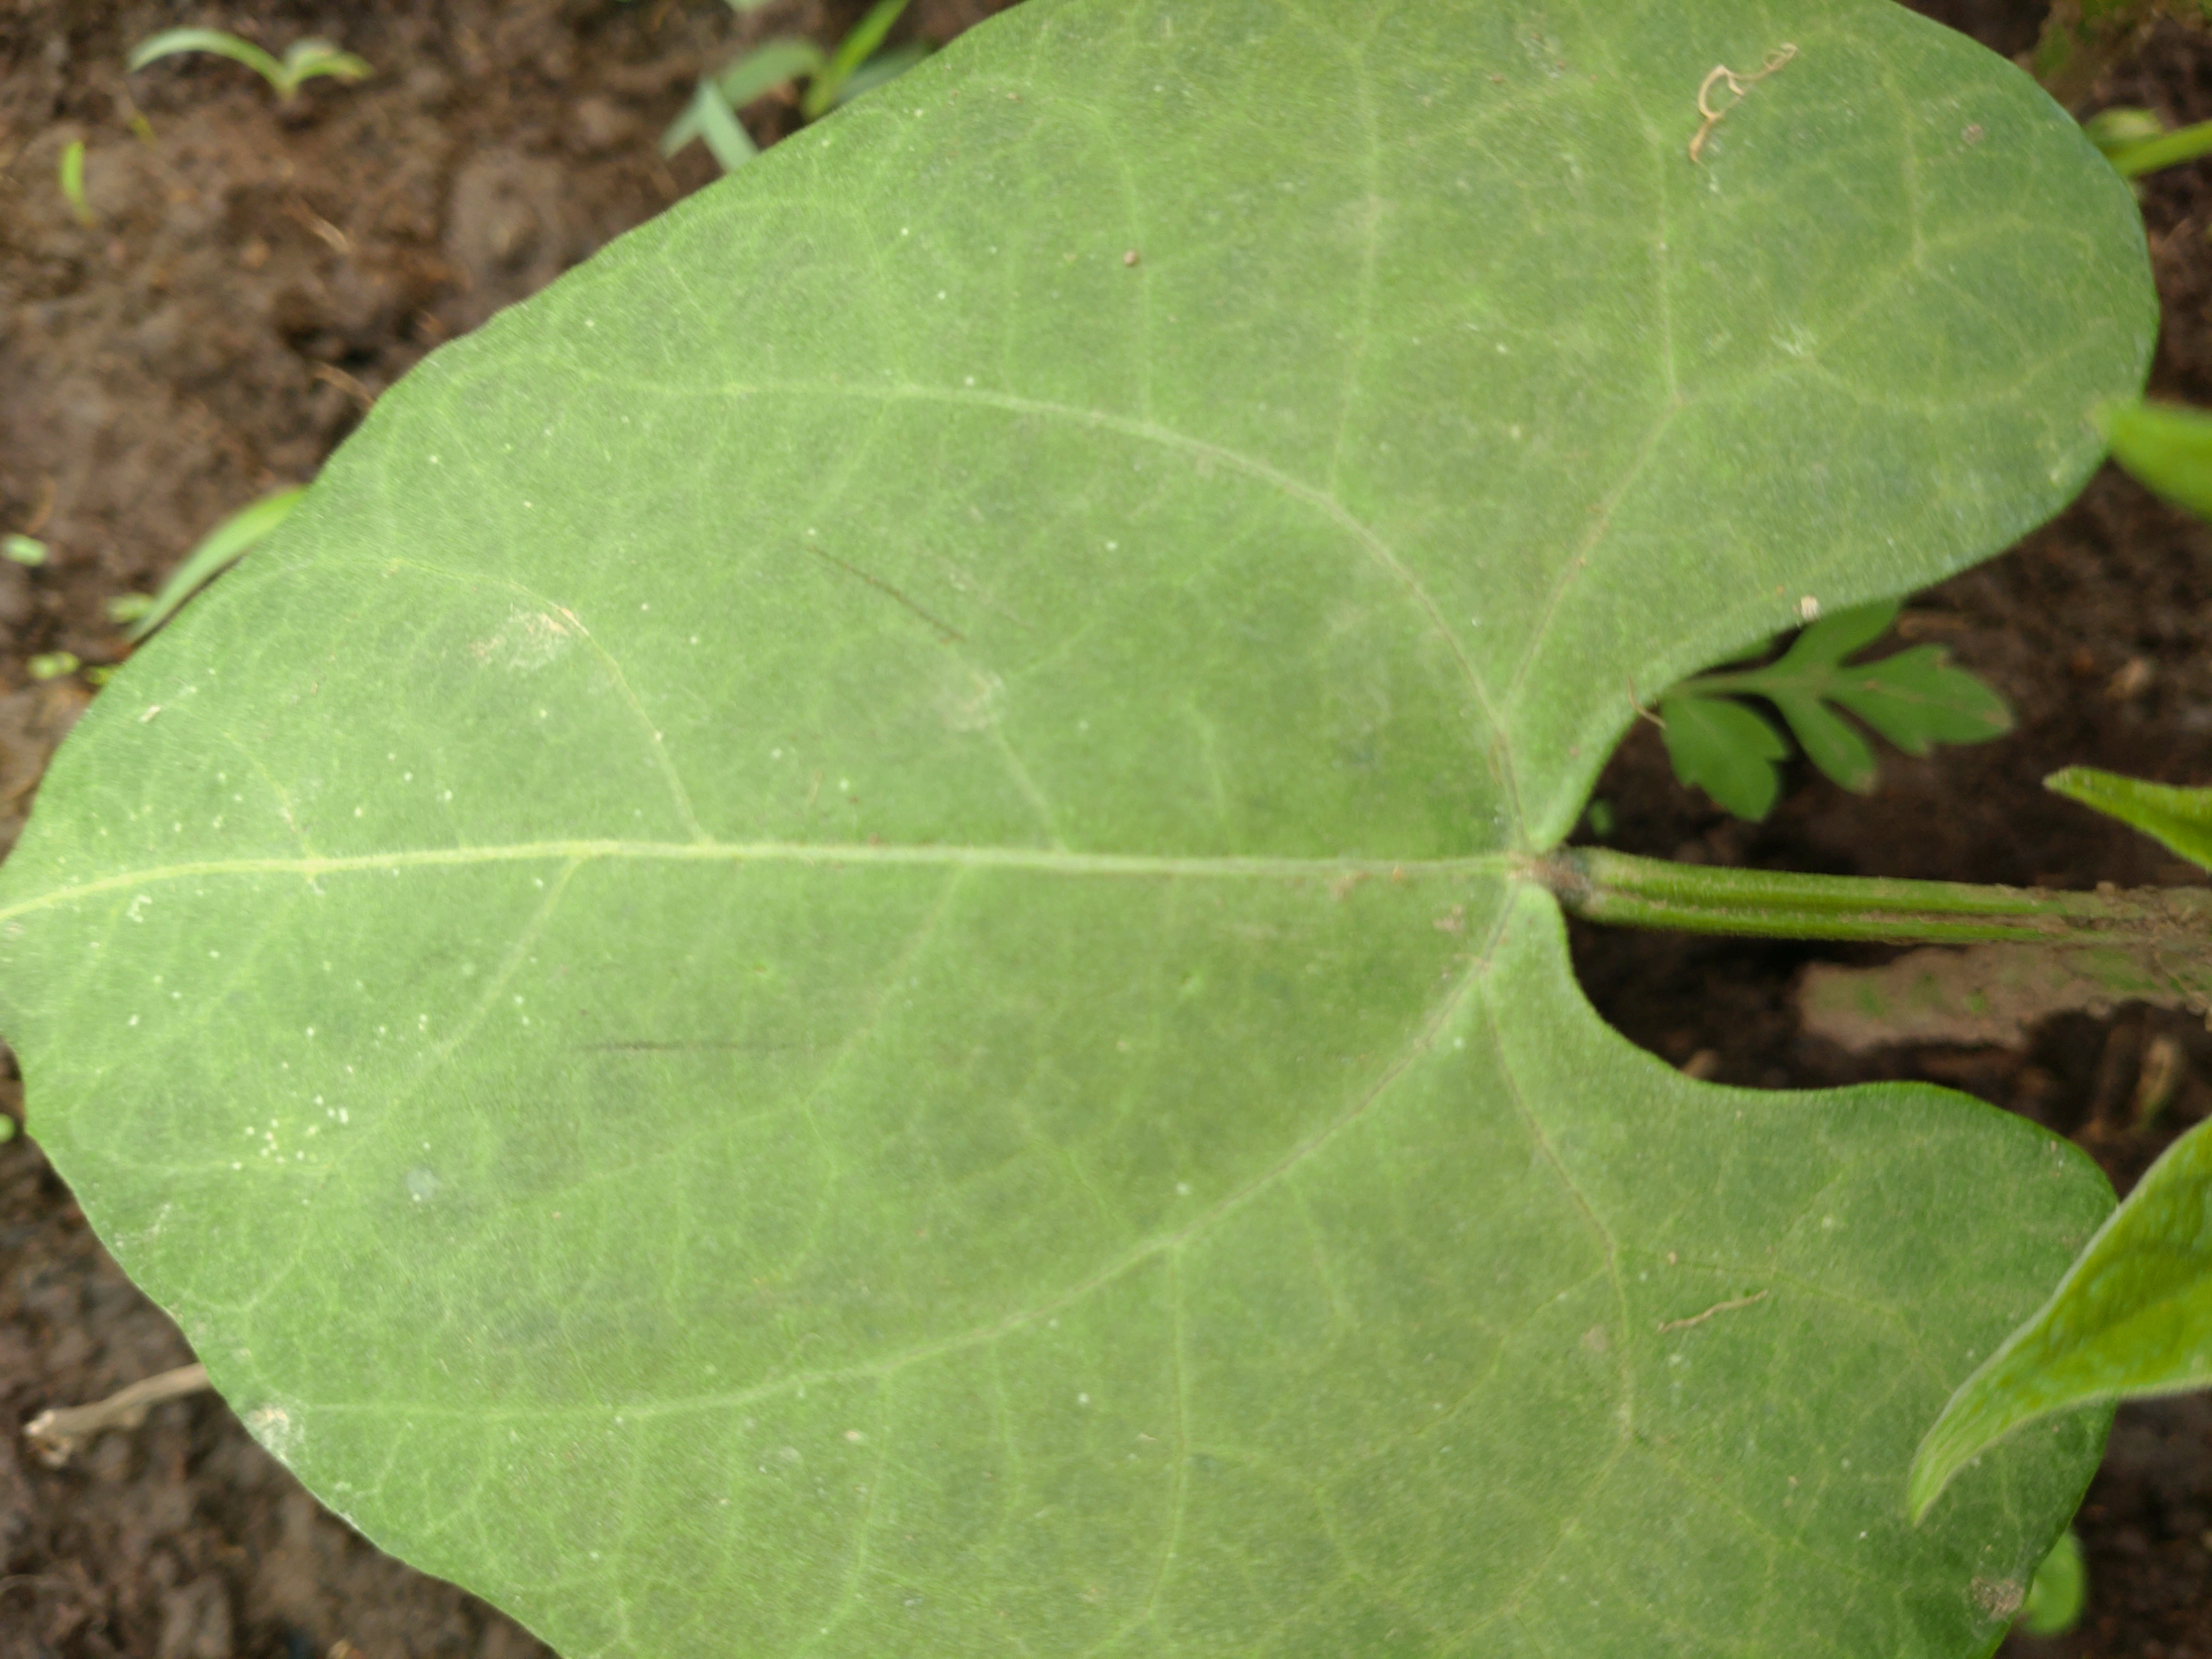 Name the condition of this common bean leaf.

healthy
